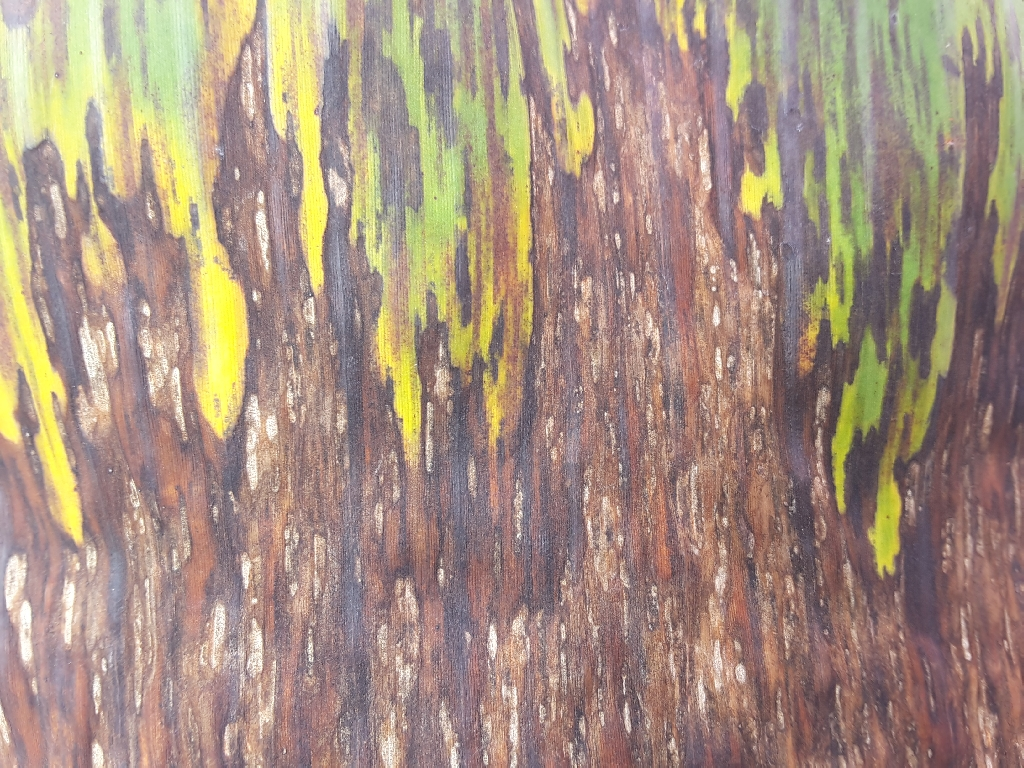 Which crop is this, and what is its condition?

banana, black sigatoka
